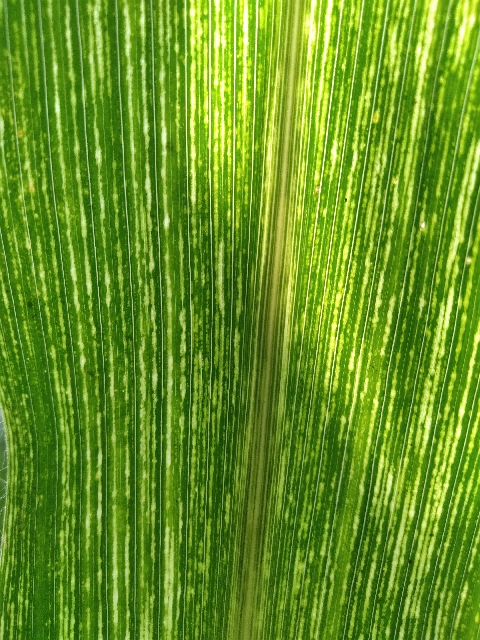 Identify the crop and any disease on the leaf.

maize, maize streak virus
